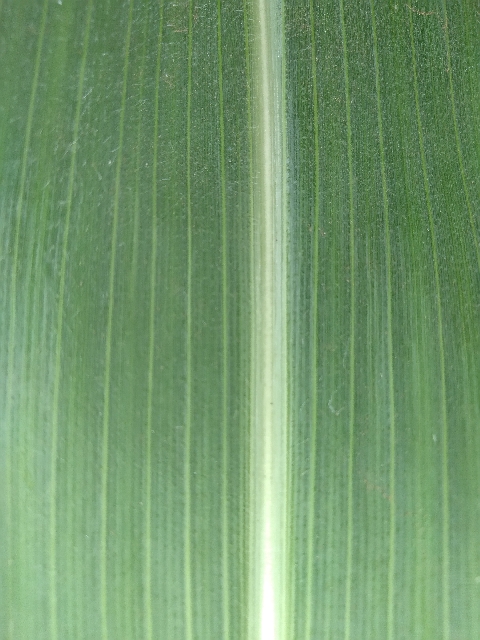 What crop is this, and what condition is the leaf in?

maize, healthy
